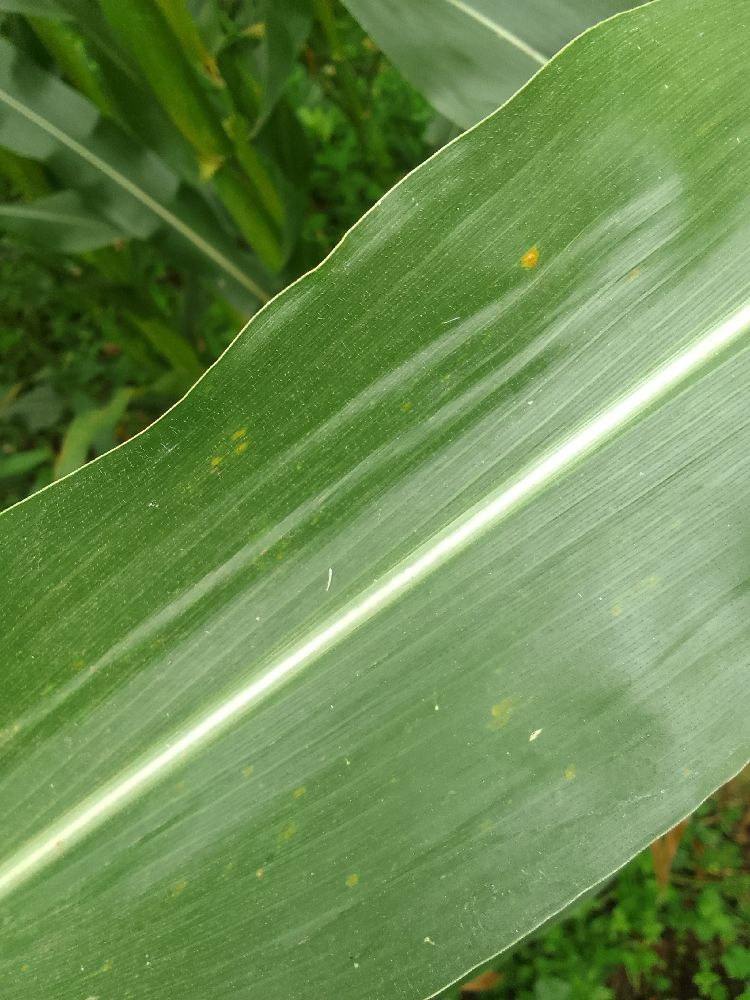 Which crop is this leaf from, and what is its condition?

maize, healthy
